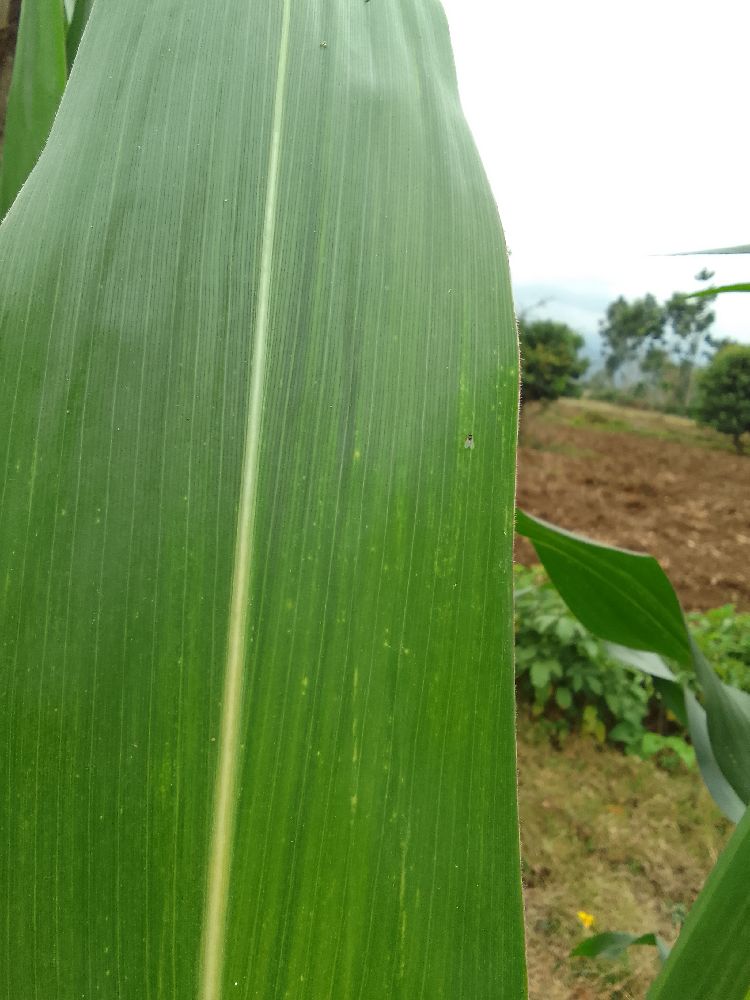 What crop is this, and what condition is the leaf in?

maize, healthy
